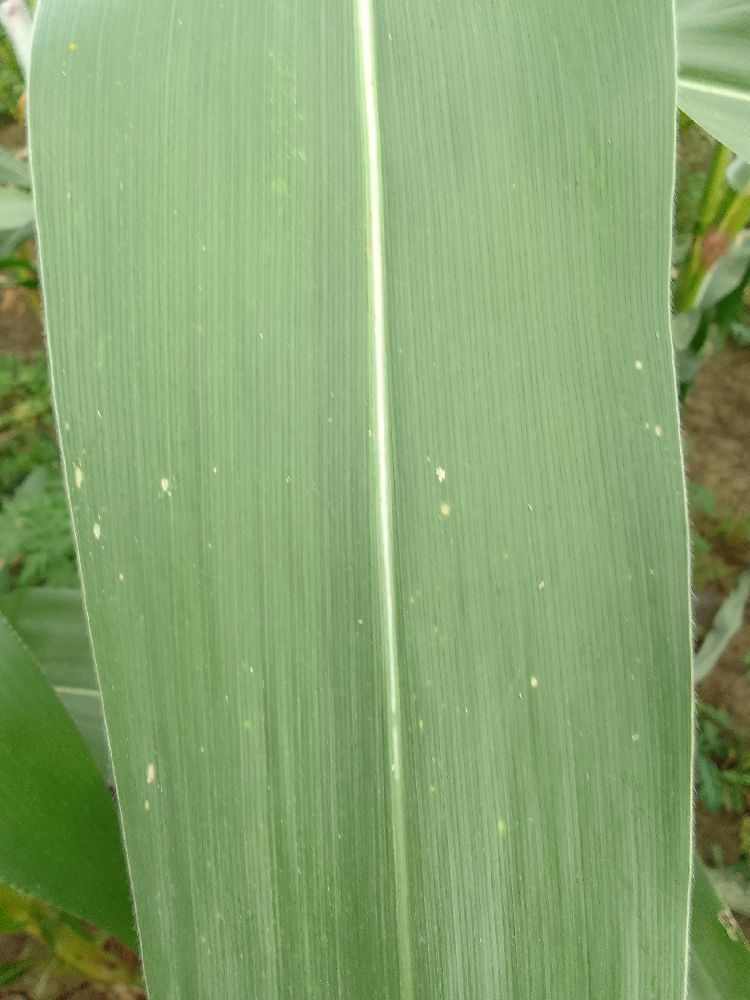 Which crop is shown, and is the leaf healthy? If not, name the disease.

maize, healthy
